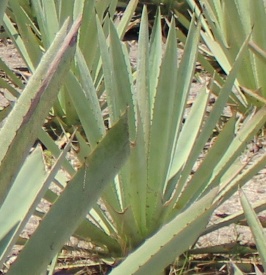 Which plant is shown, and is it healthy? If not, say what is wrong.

agave, yellow
